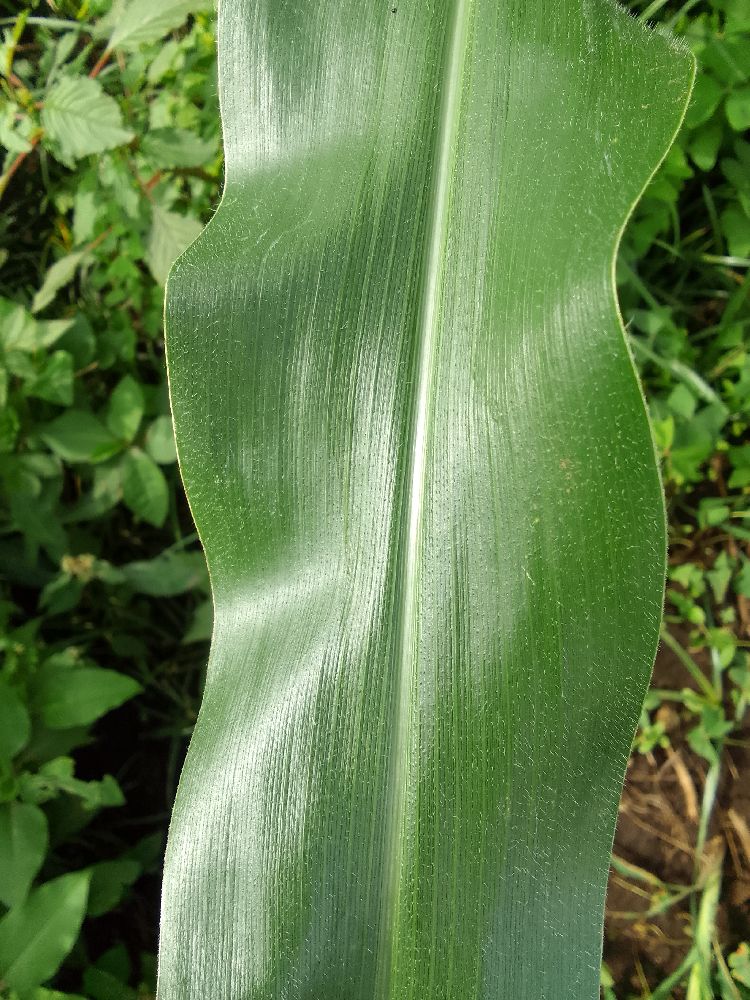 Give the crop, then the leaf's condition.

maize, healthy
